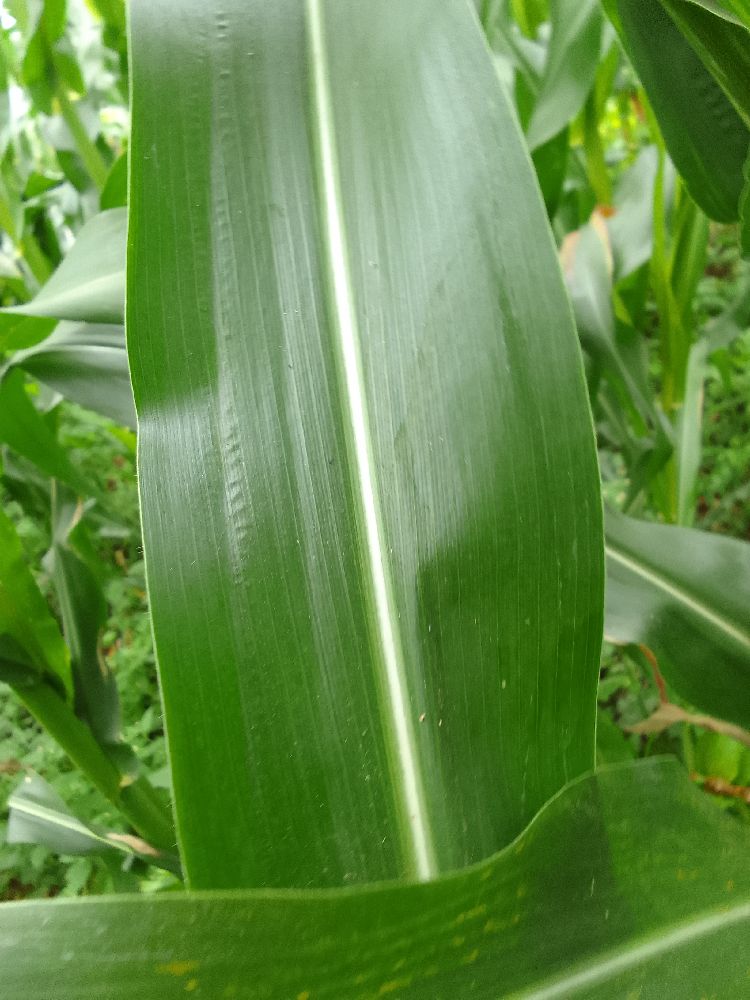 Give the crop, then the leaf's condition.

maize, healthy
